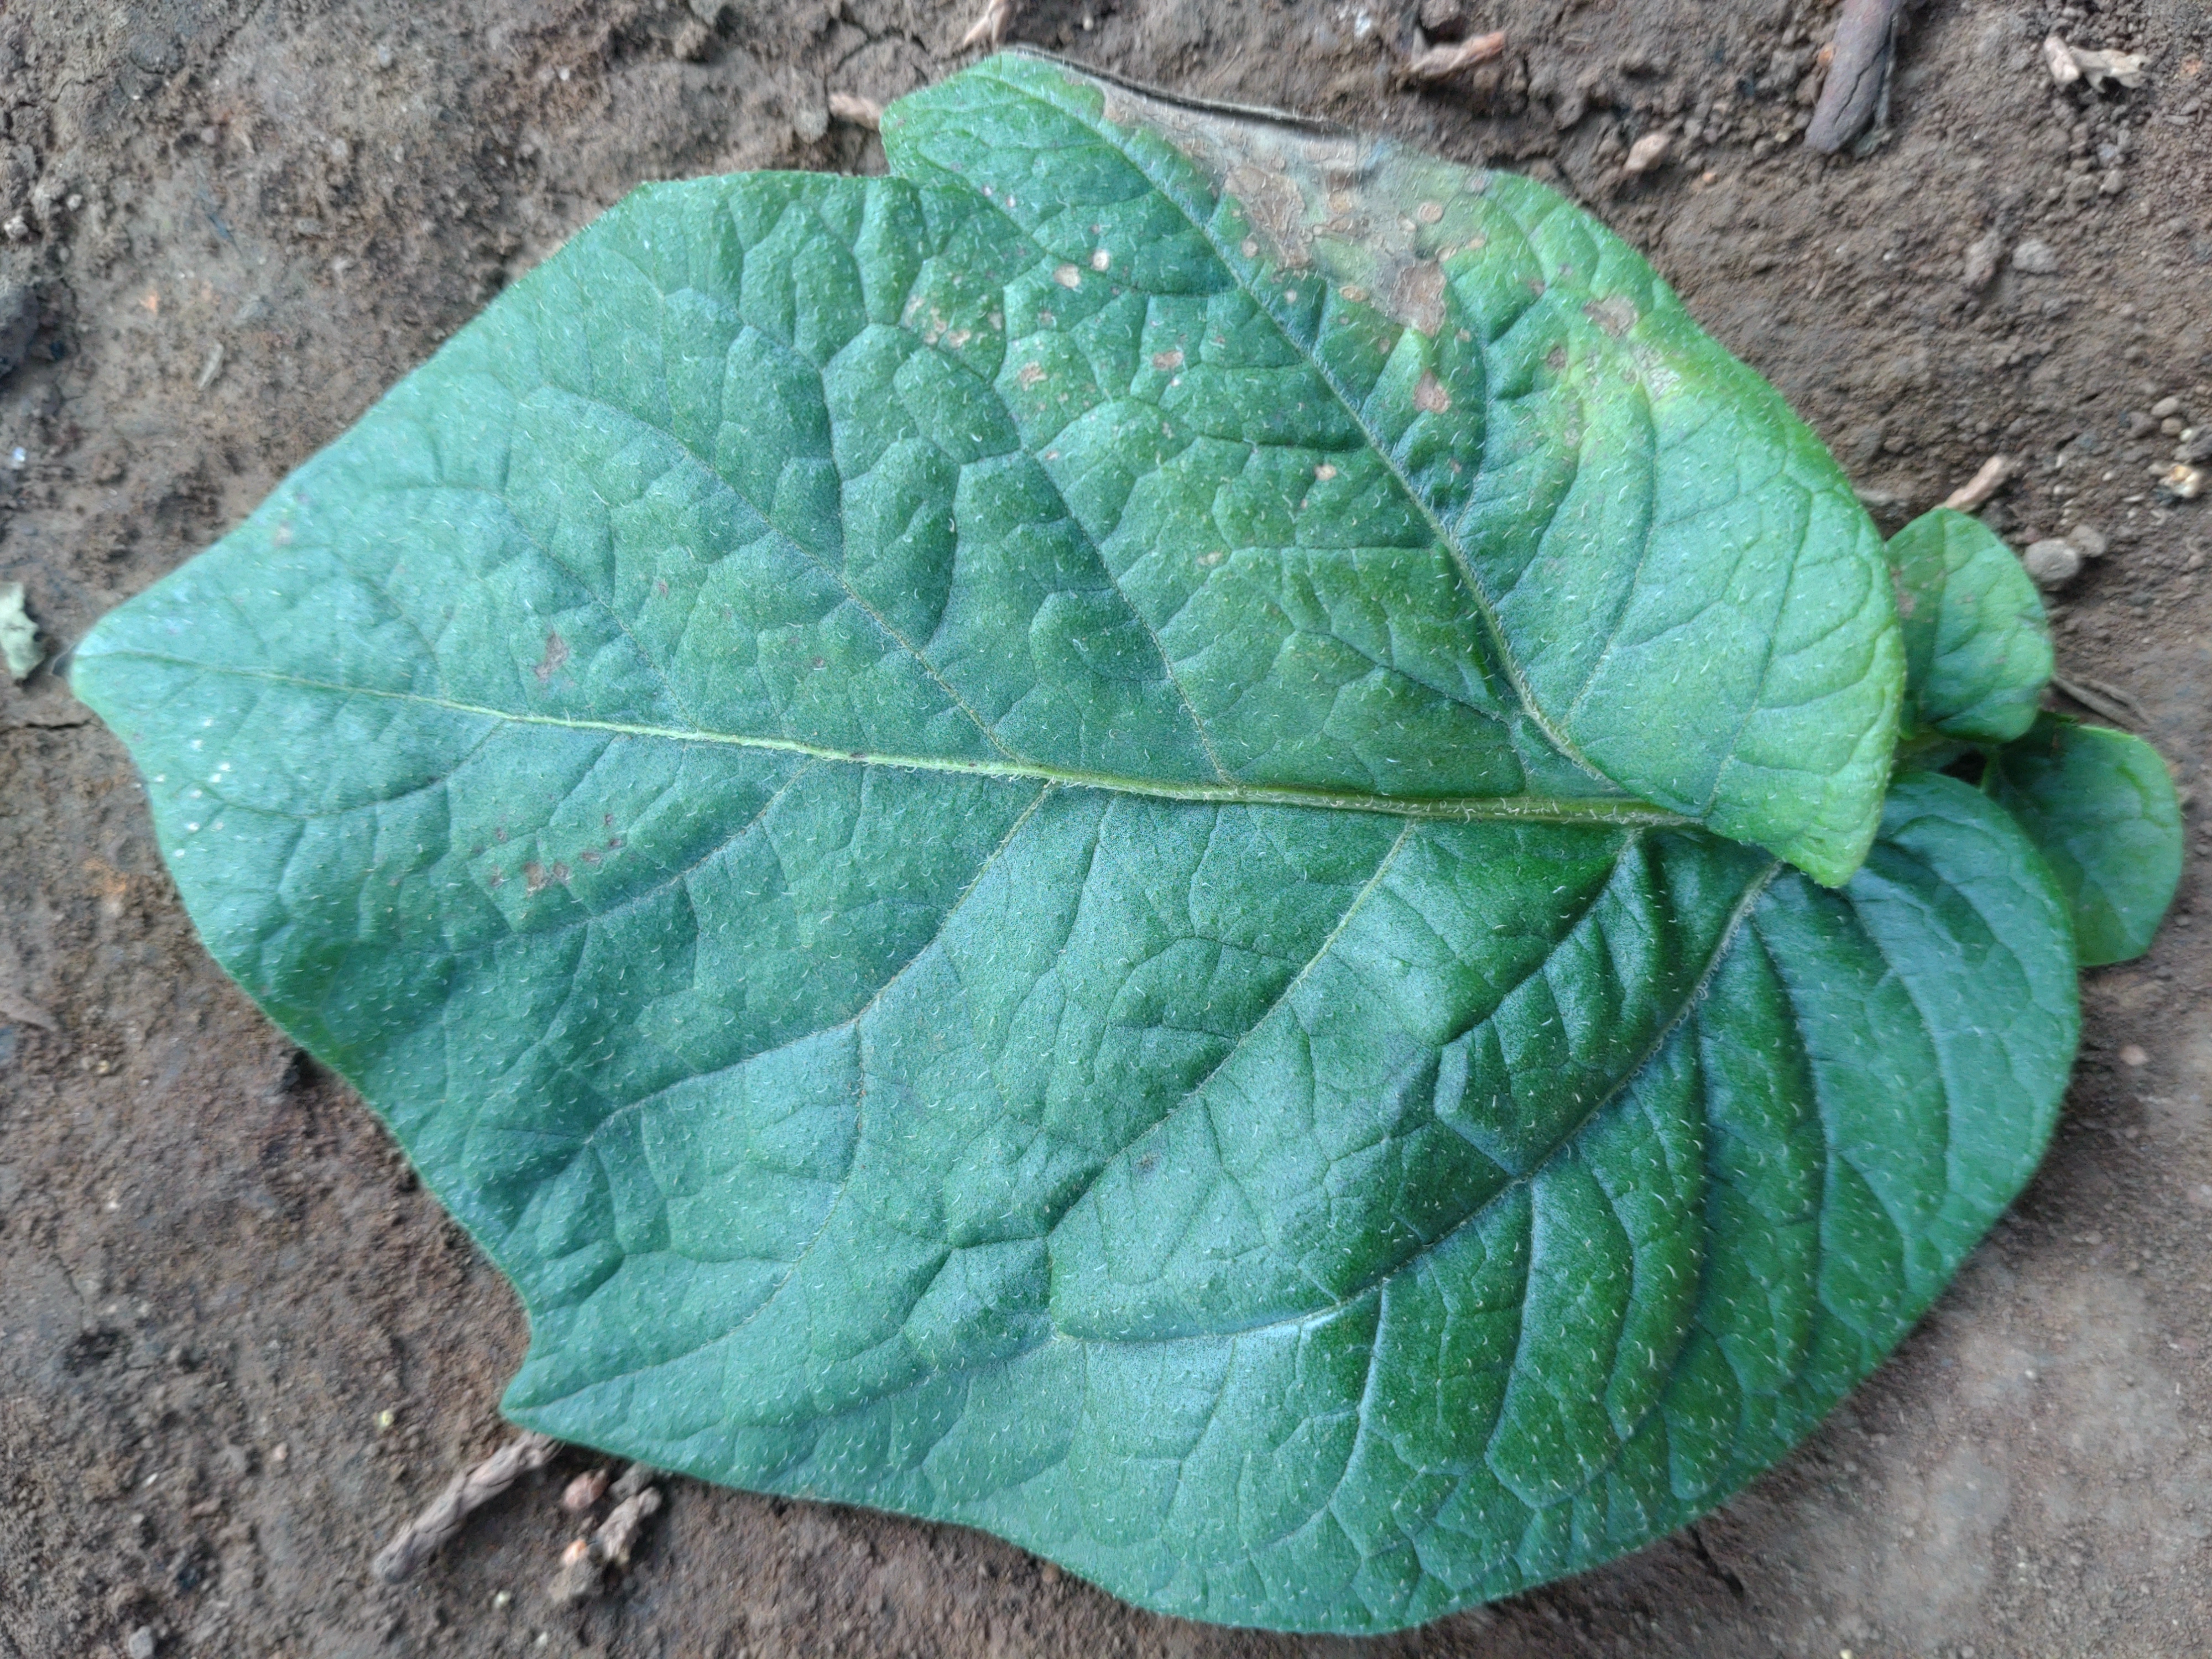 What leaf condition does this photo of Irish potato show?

early blight
